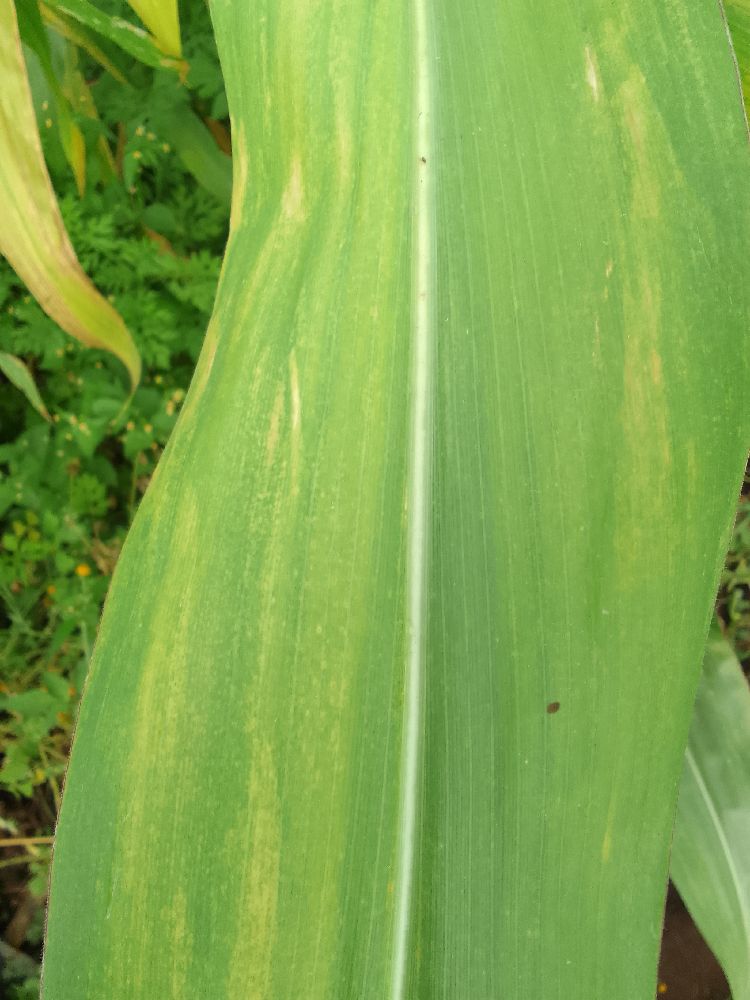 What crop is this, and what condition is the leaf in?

maize, maize lethal necrosis
